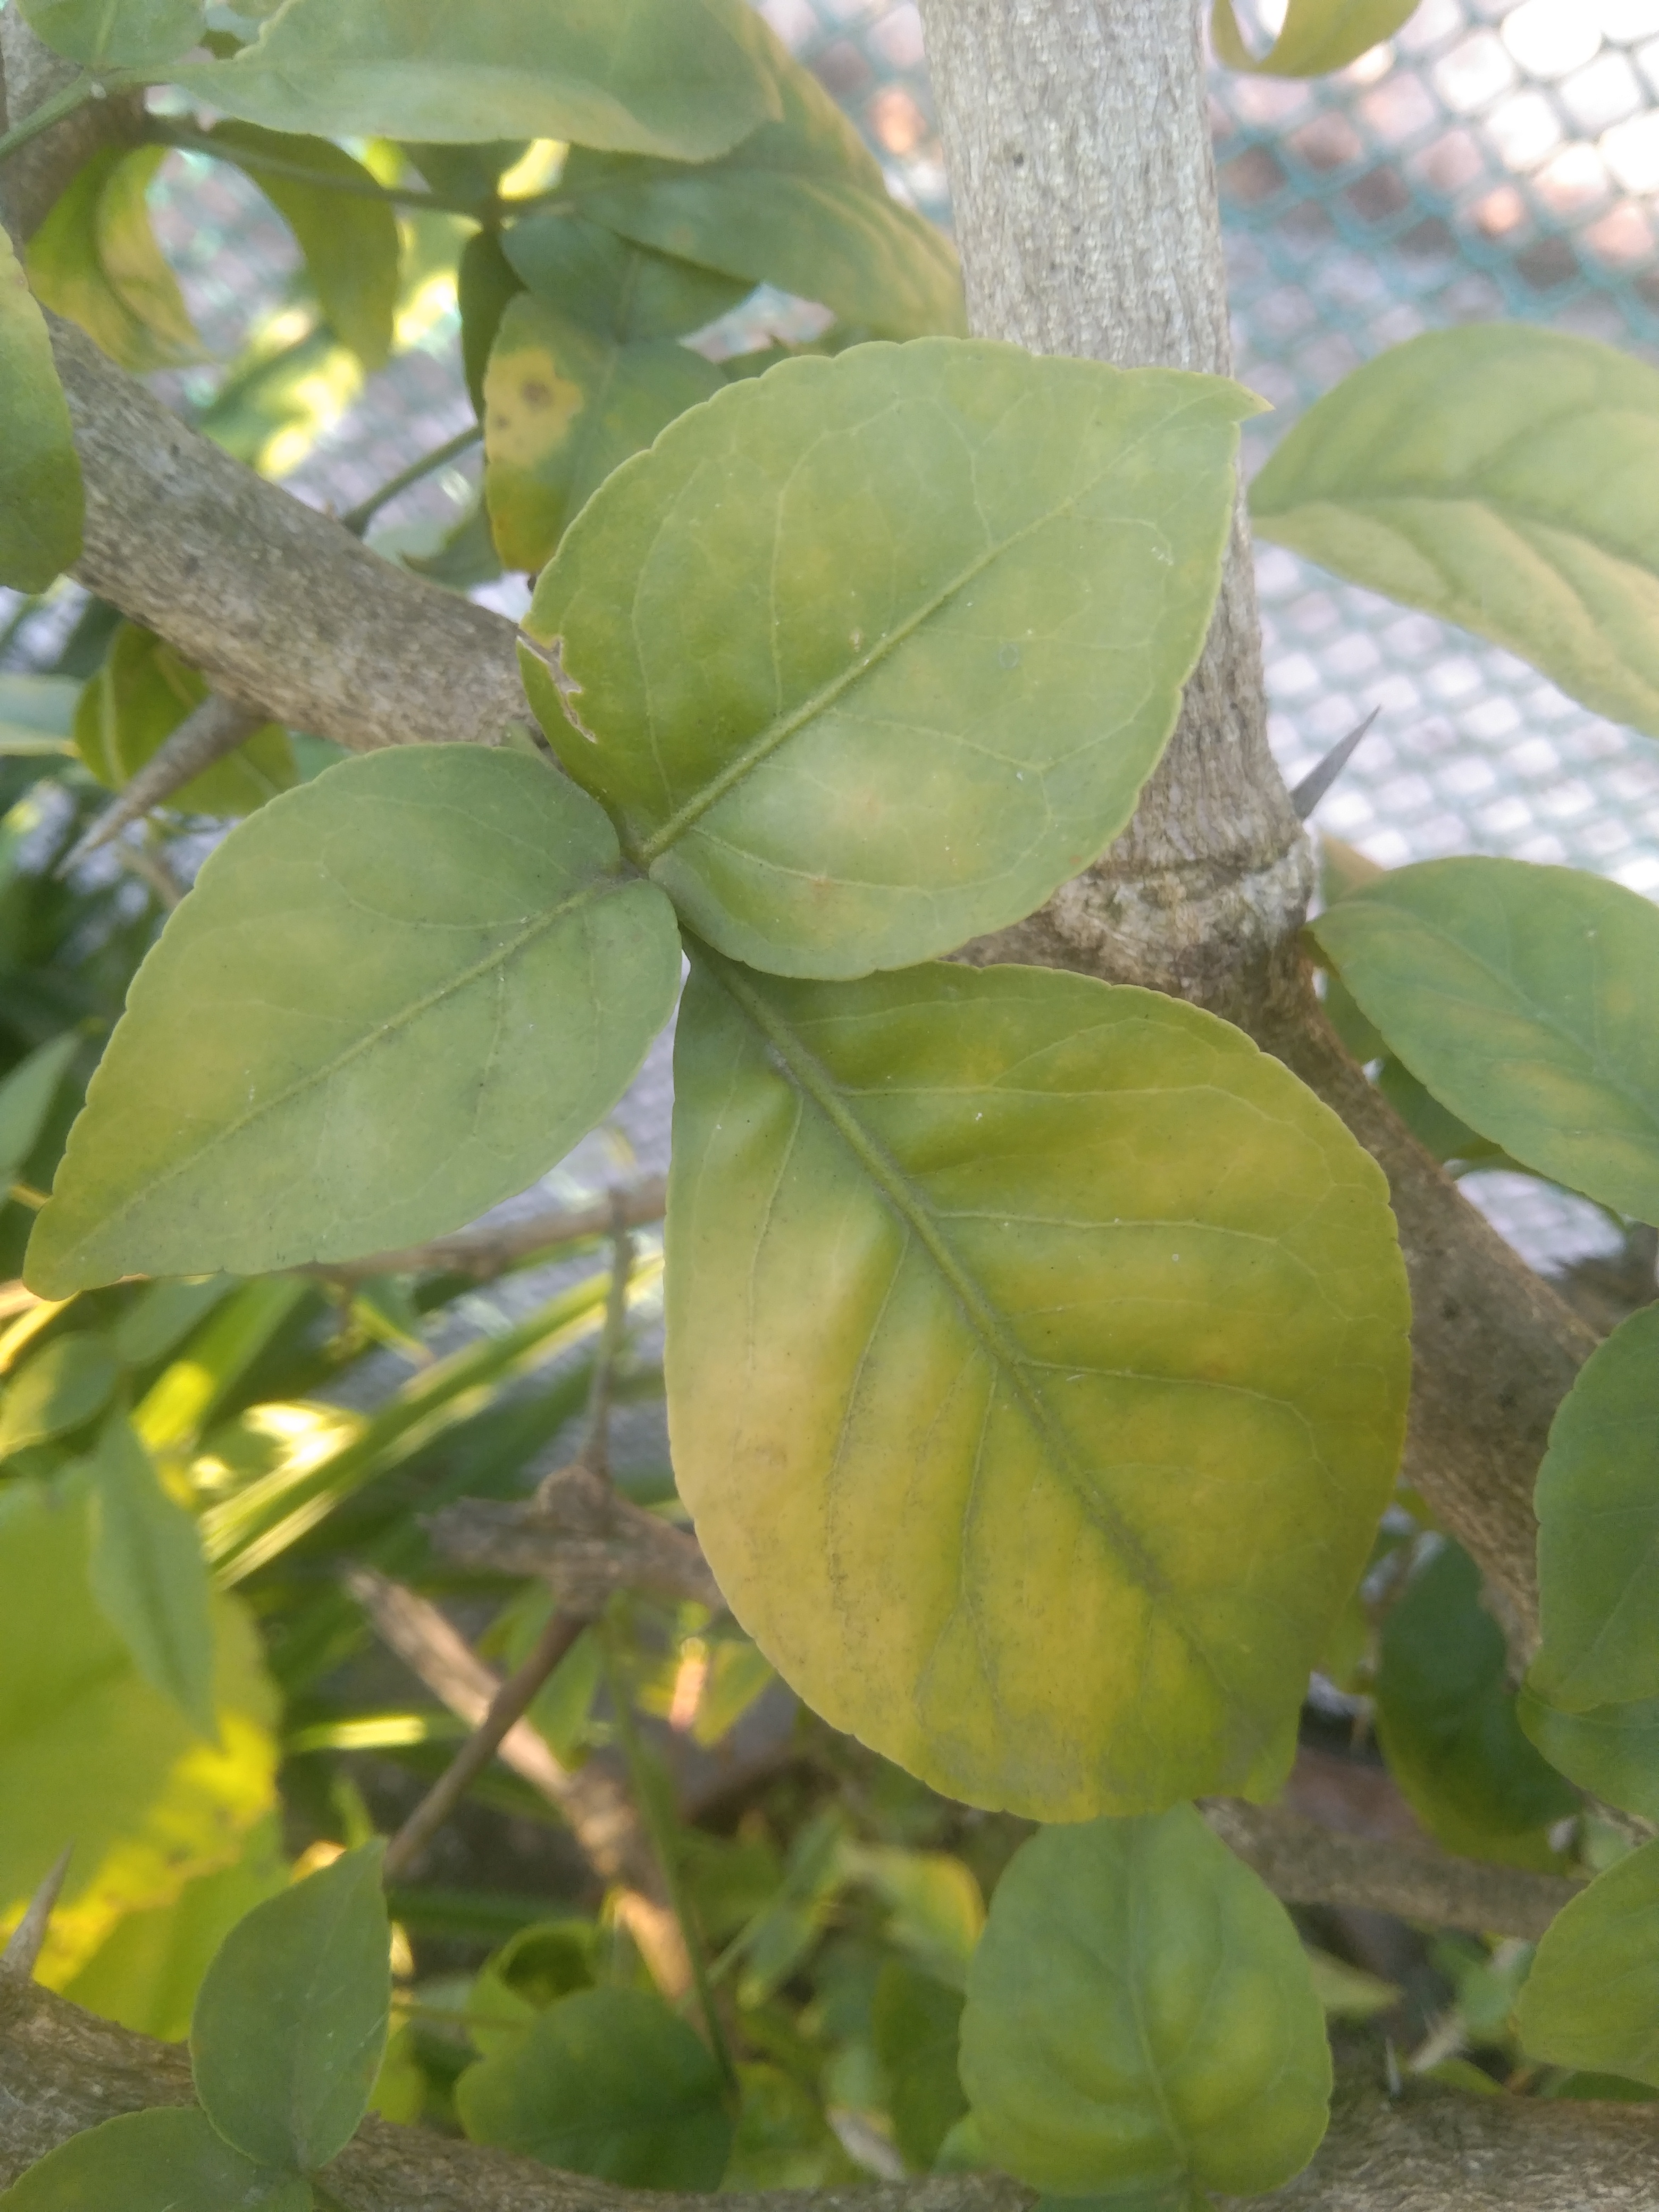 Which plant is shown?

wood apple
